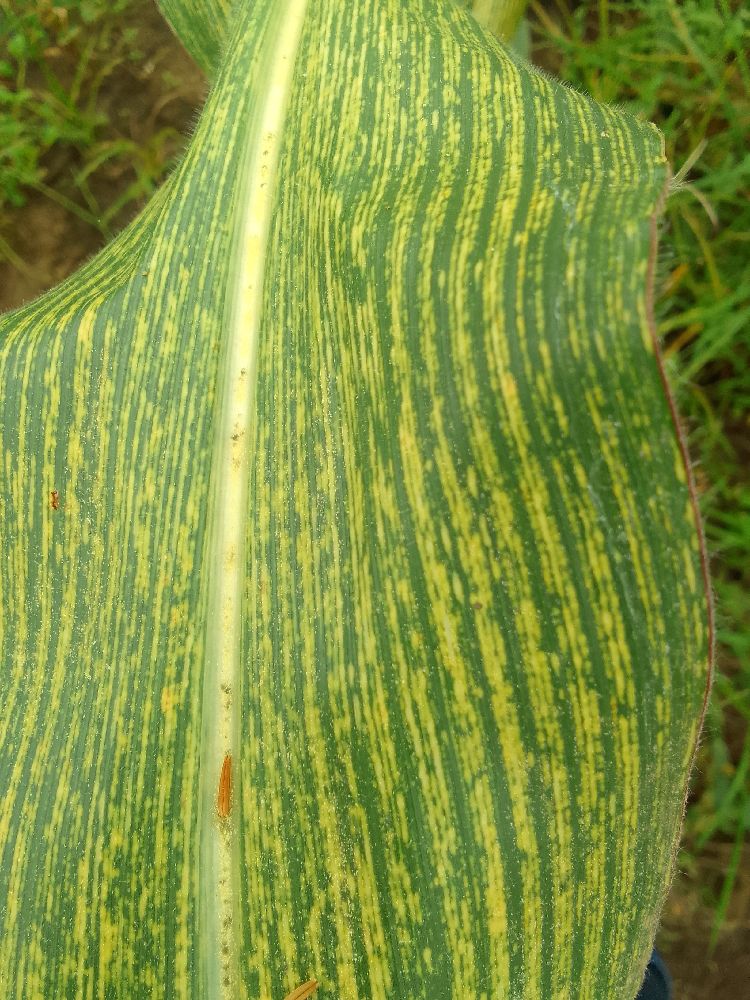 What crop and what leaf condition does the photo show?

maize, maize streak virus
